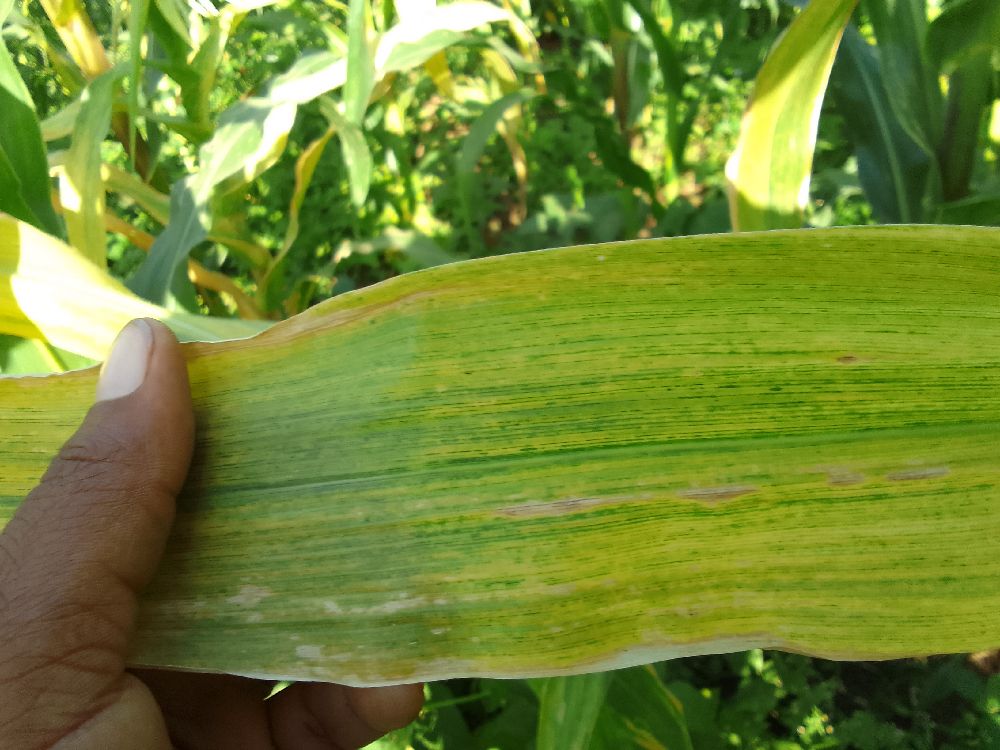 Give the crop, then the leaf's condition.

maize, maize lethal necrosis
